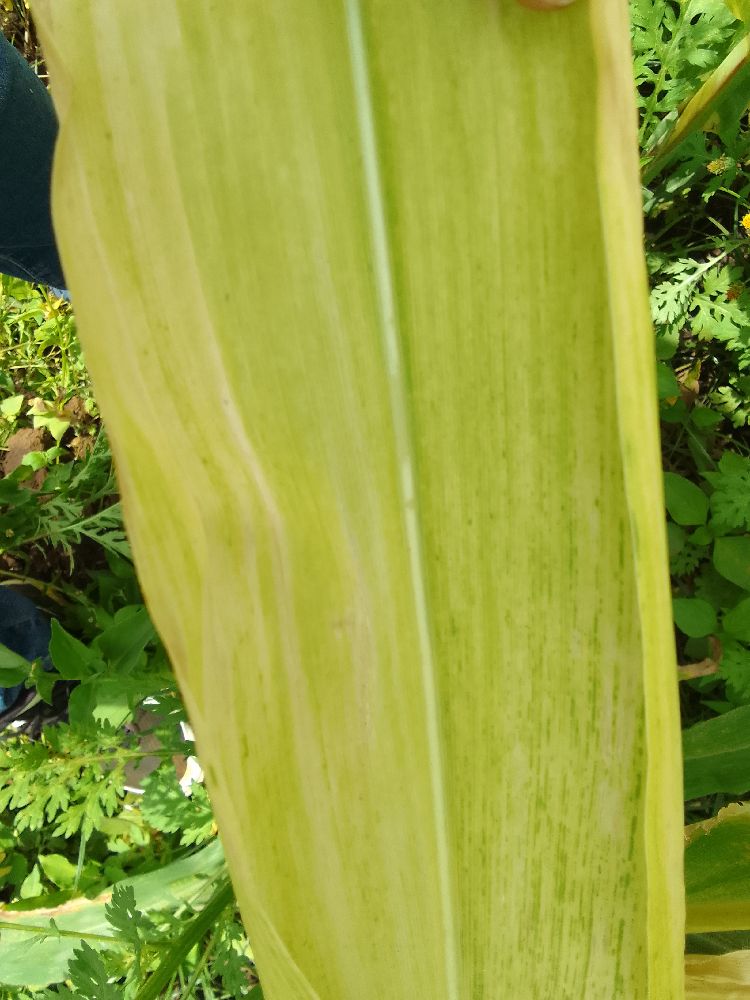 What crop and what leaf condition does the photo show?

maize, maize lethal necrosis
